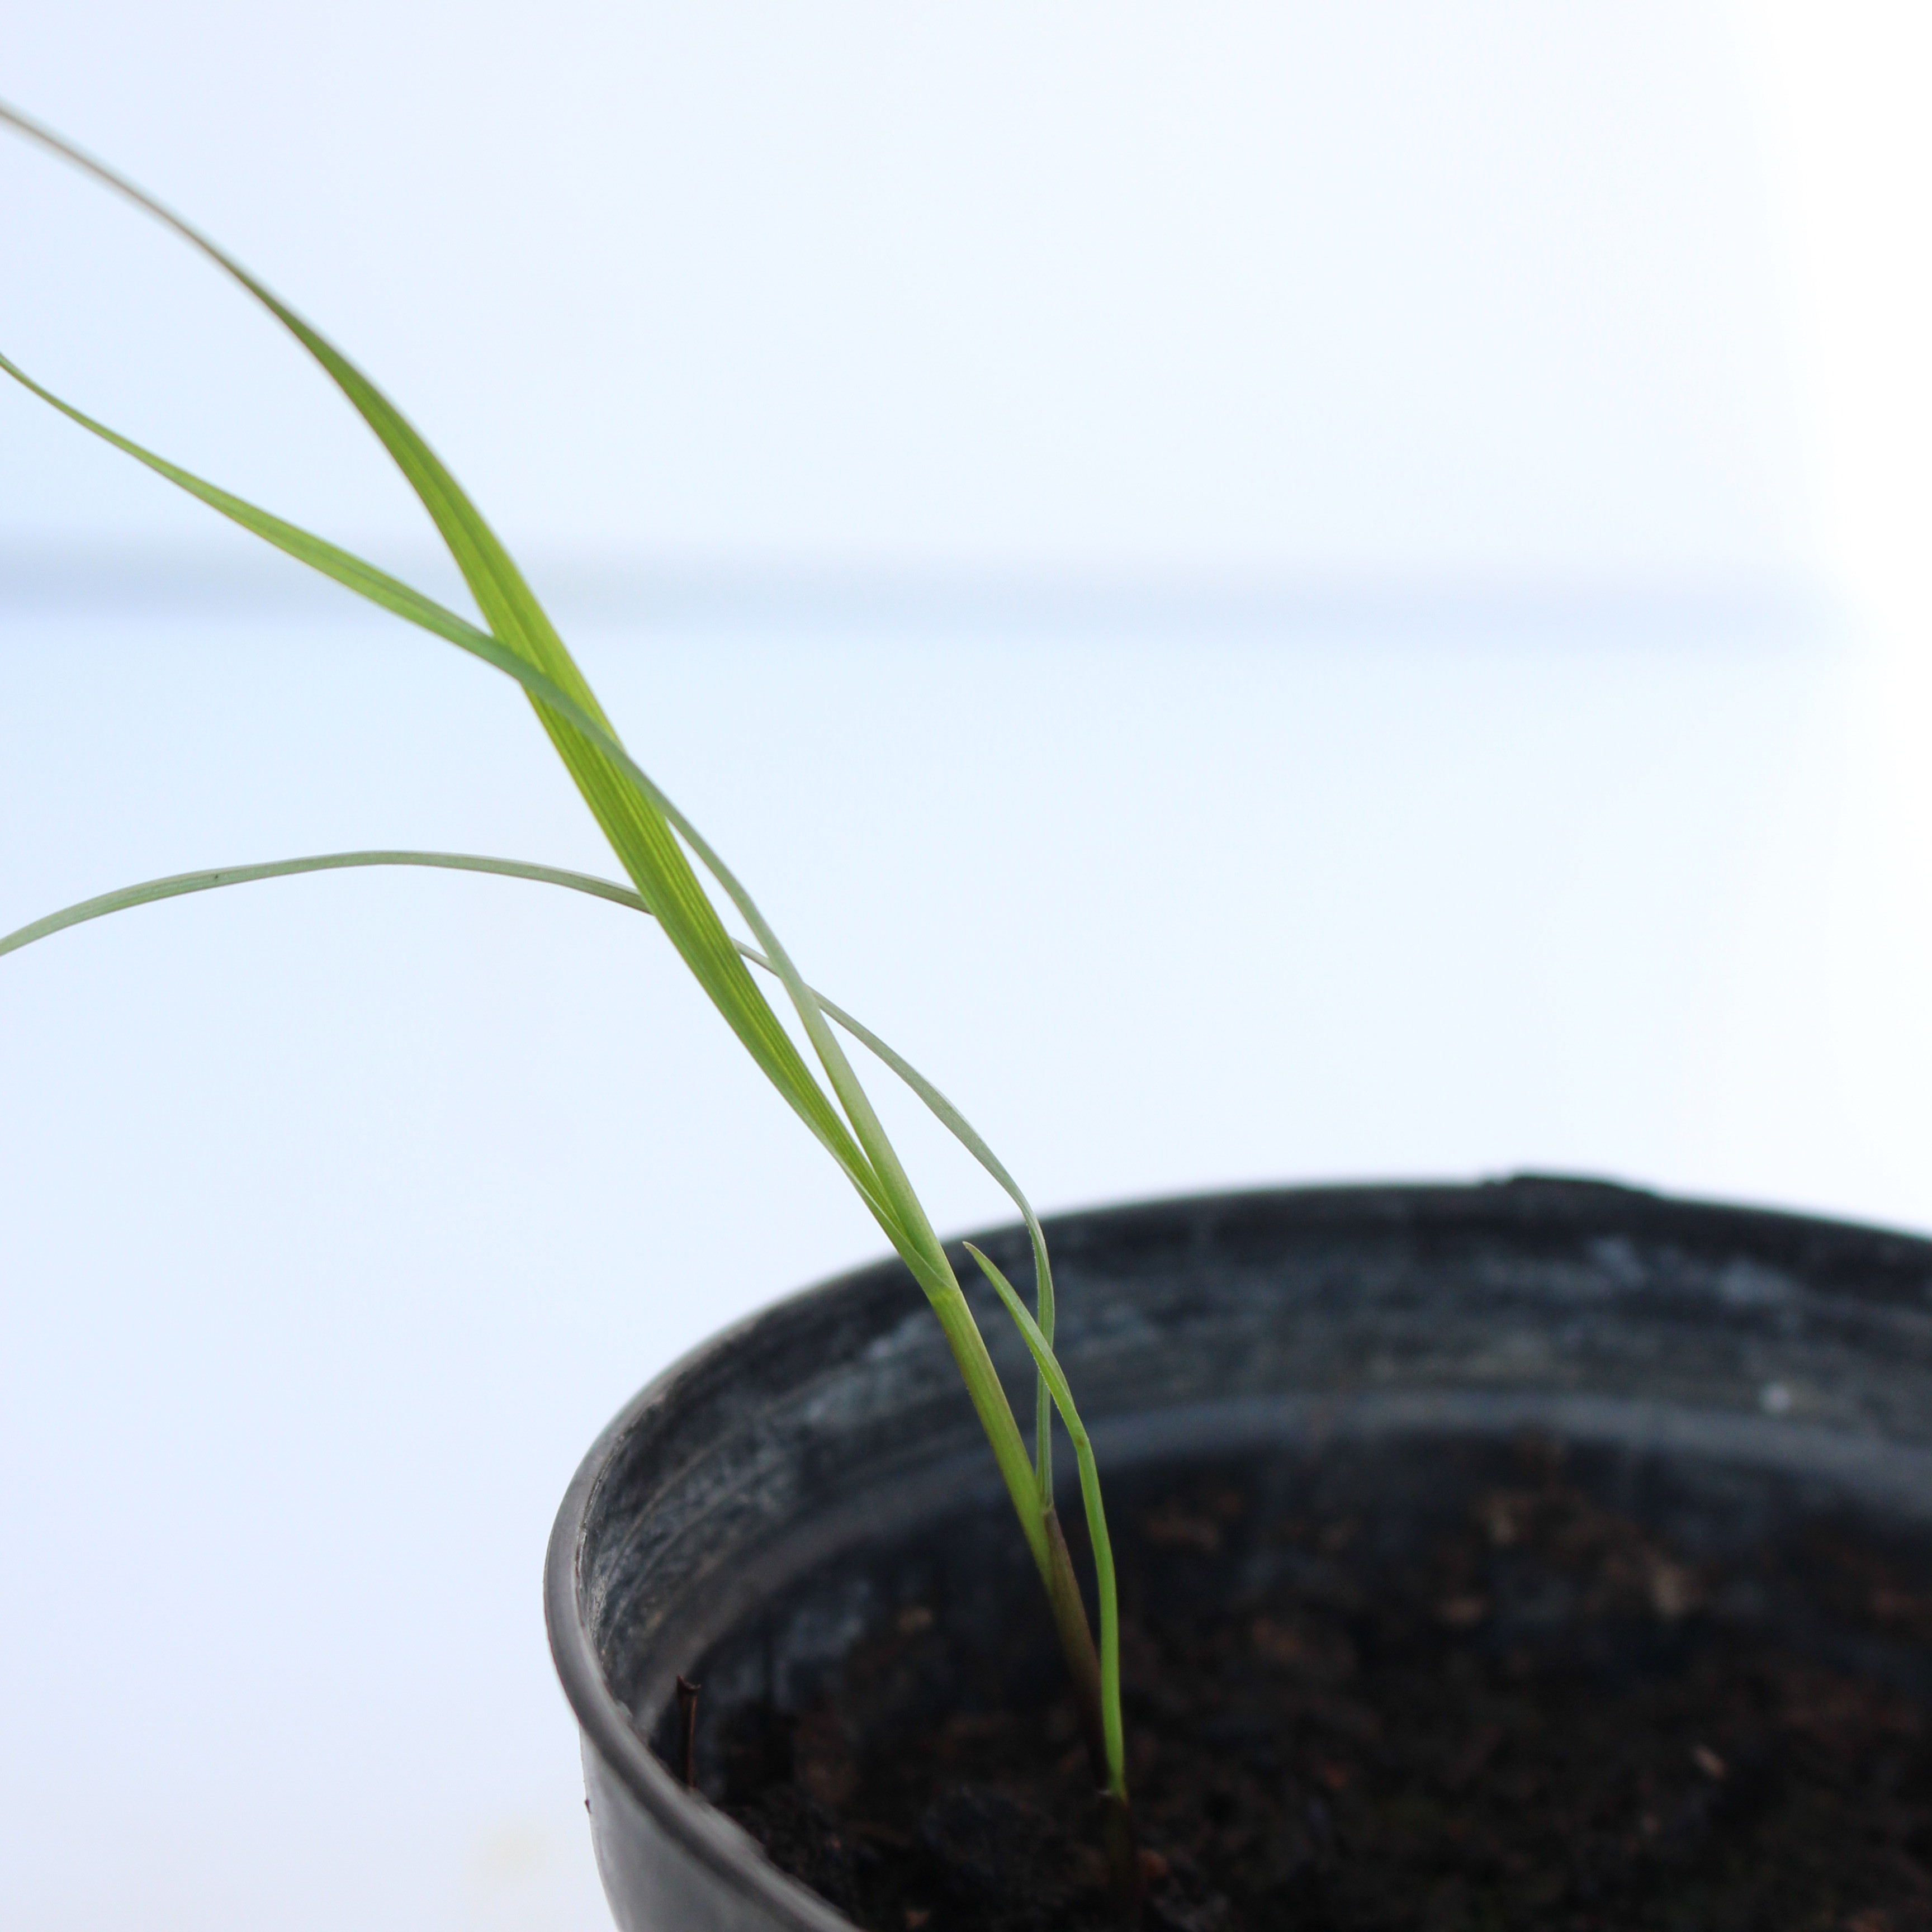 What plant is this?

Lolium multiflorum
